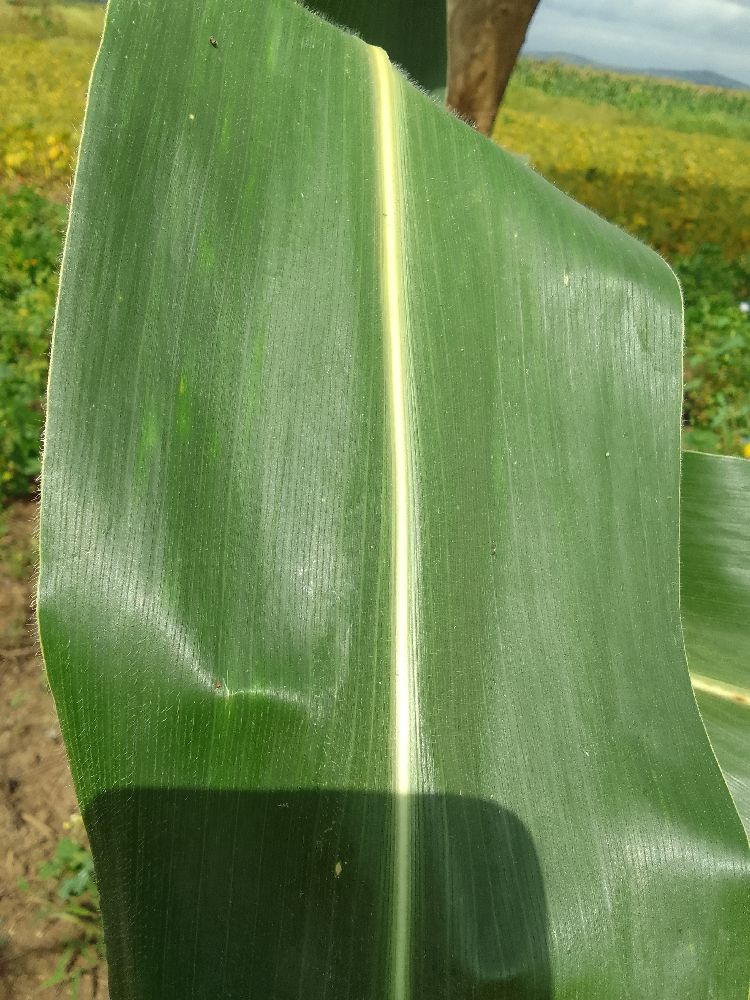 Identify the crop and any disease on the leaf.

maize, healthy
